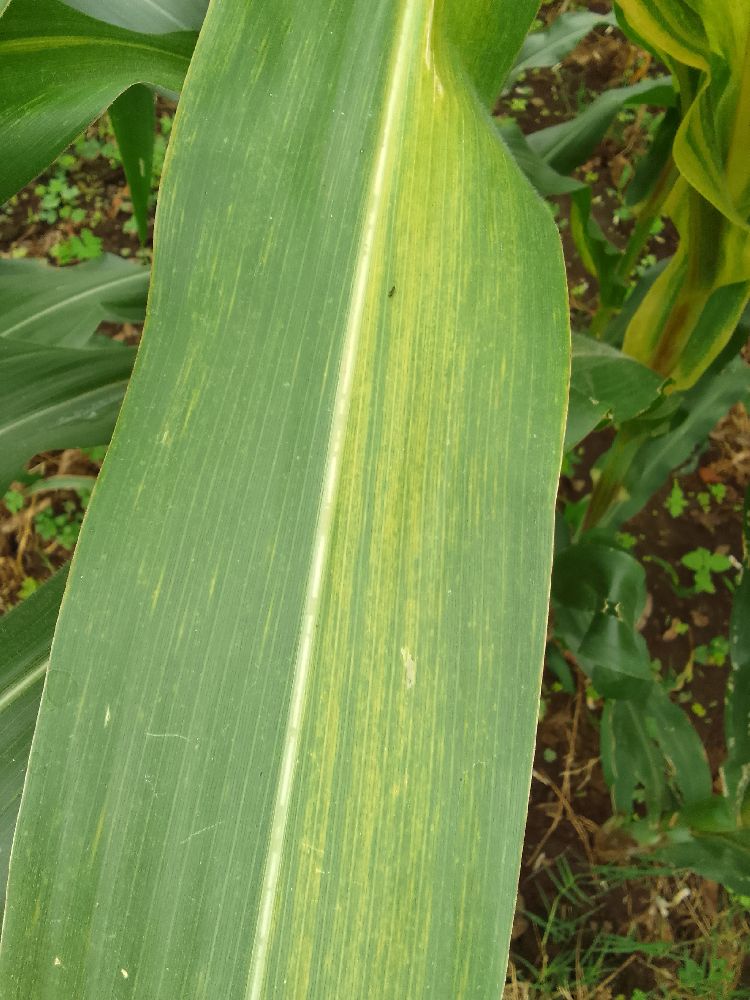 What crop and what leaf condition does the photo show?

maize, maize lethal necrosis
